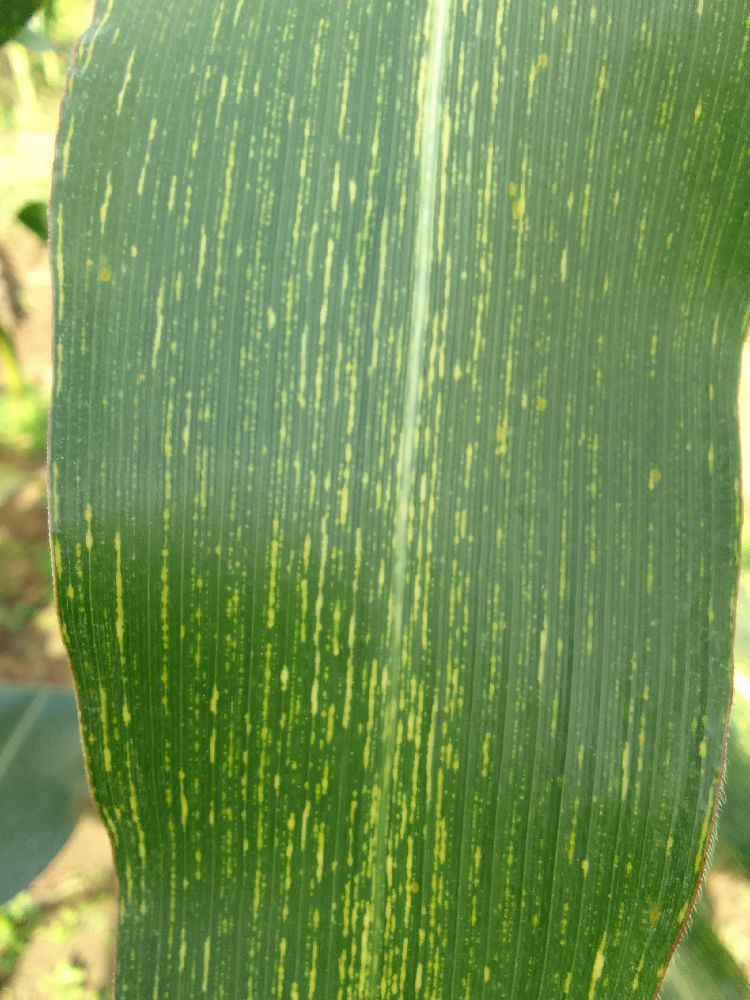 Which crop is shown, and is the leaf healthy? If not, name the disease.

maize, maize streak virus
